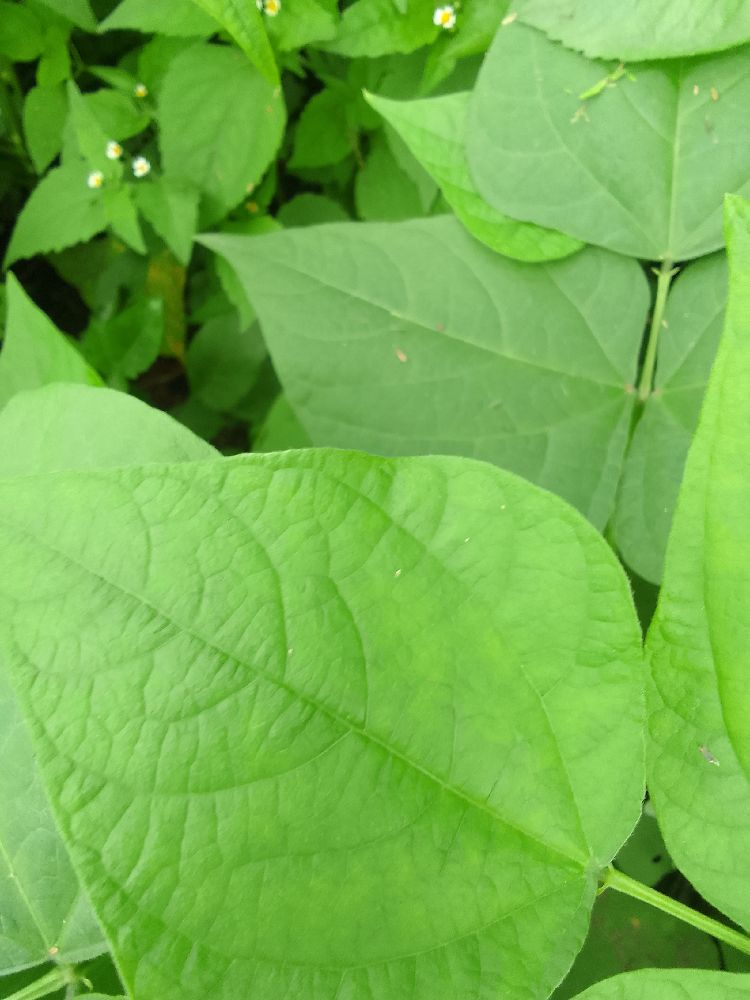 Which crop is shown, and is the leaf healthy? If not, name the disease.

common bean, healthy
